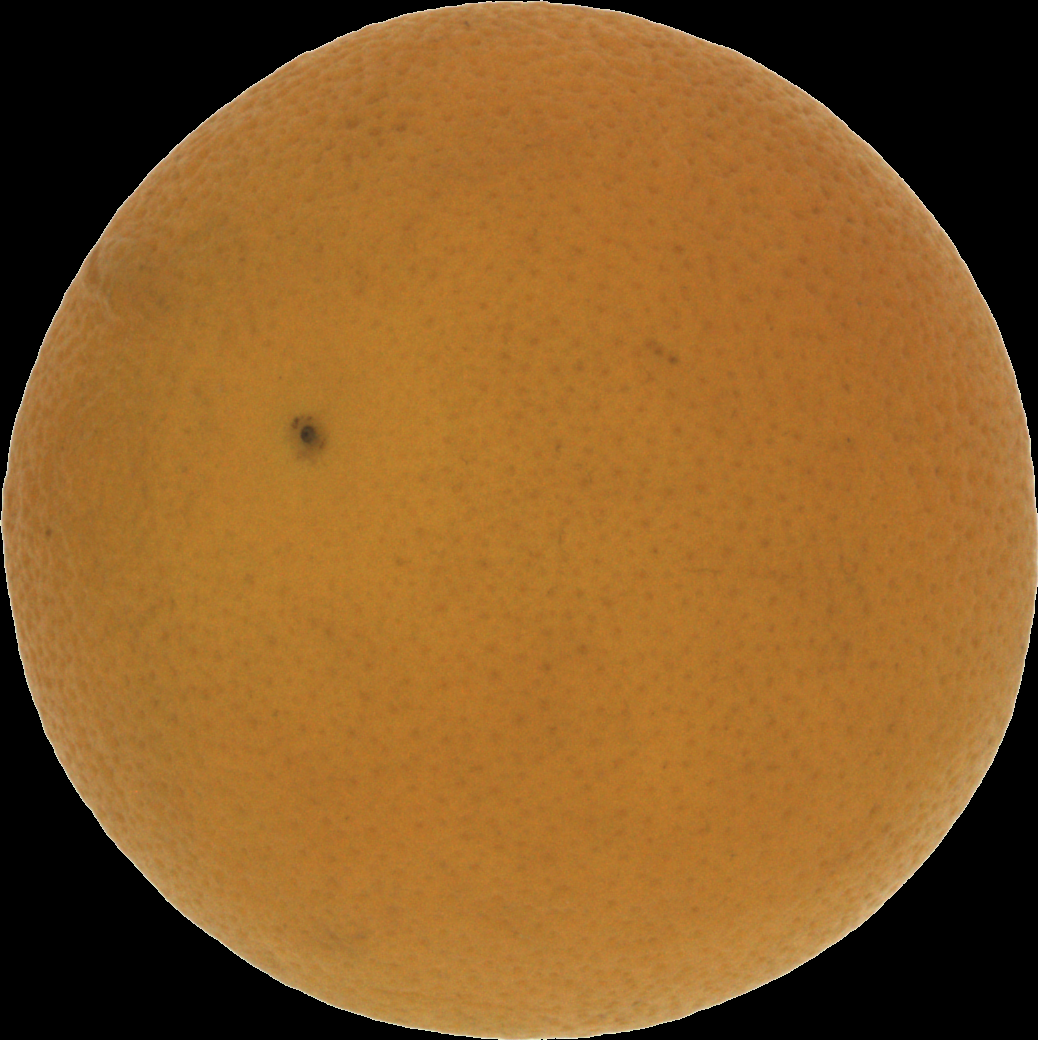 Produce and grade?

orange, bad
